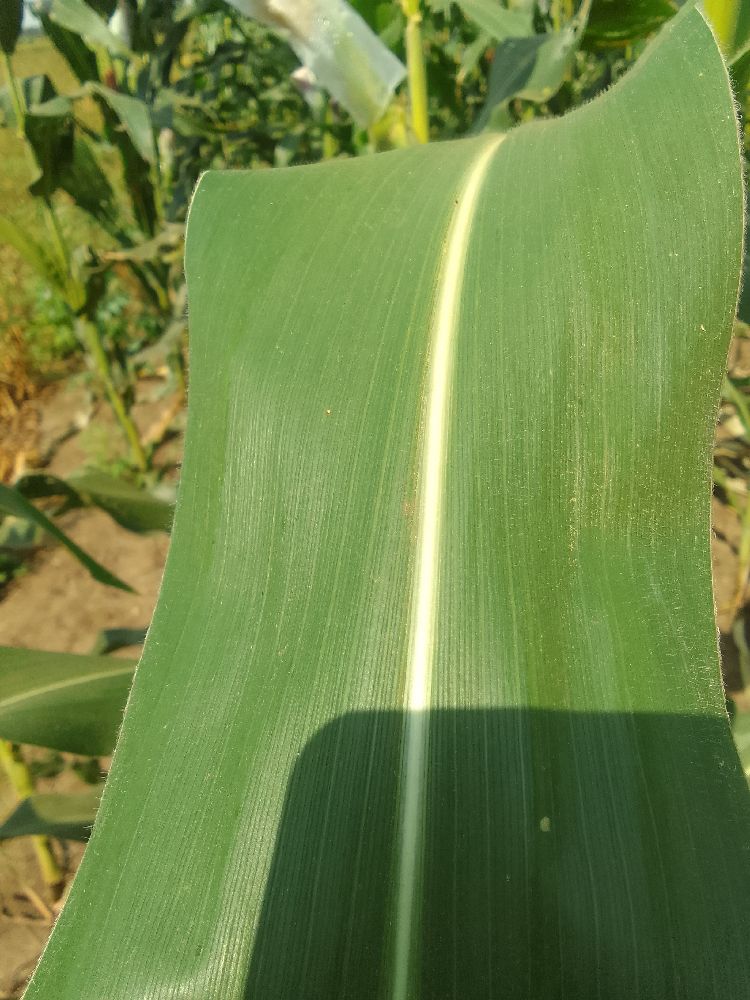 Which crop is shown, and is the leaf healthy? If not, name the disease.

maize, healthy
